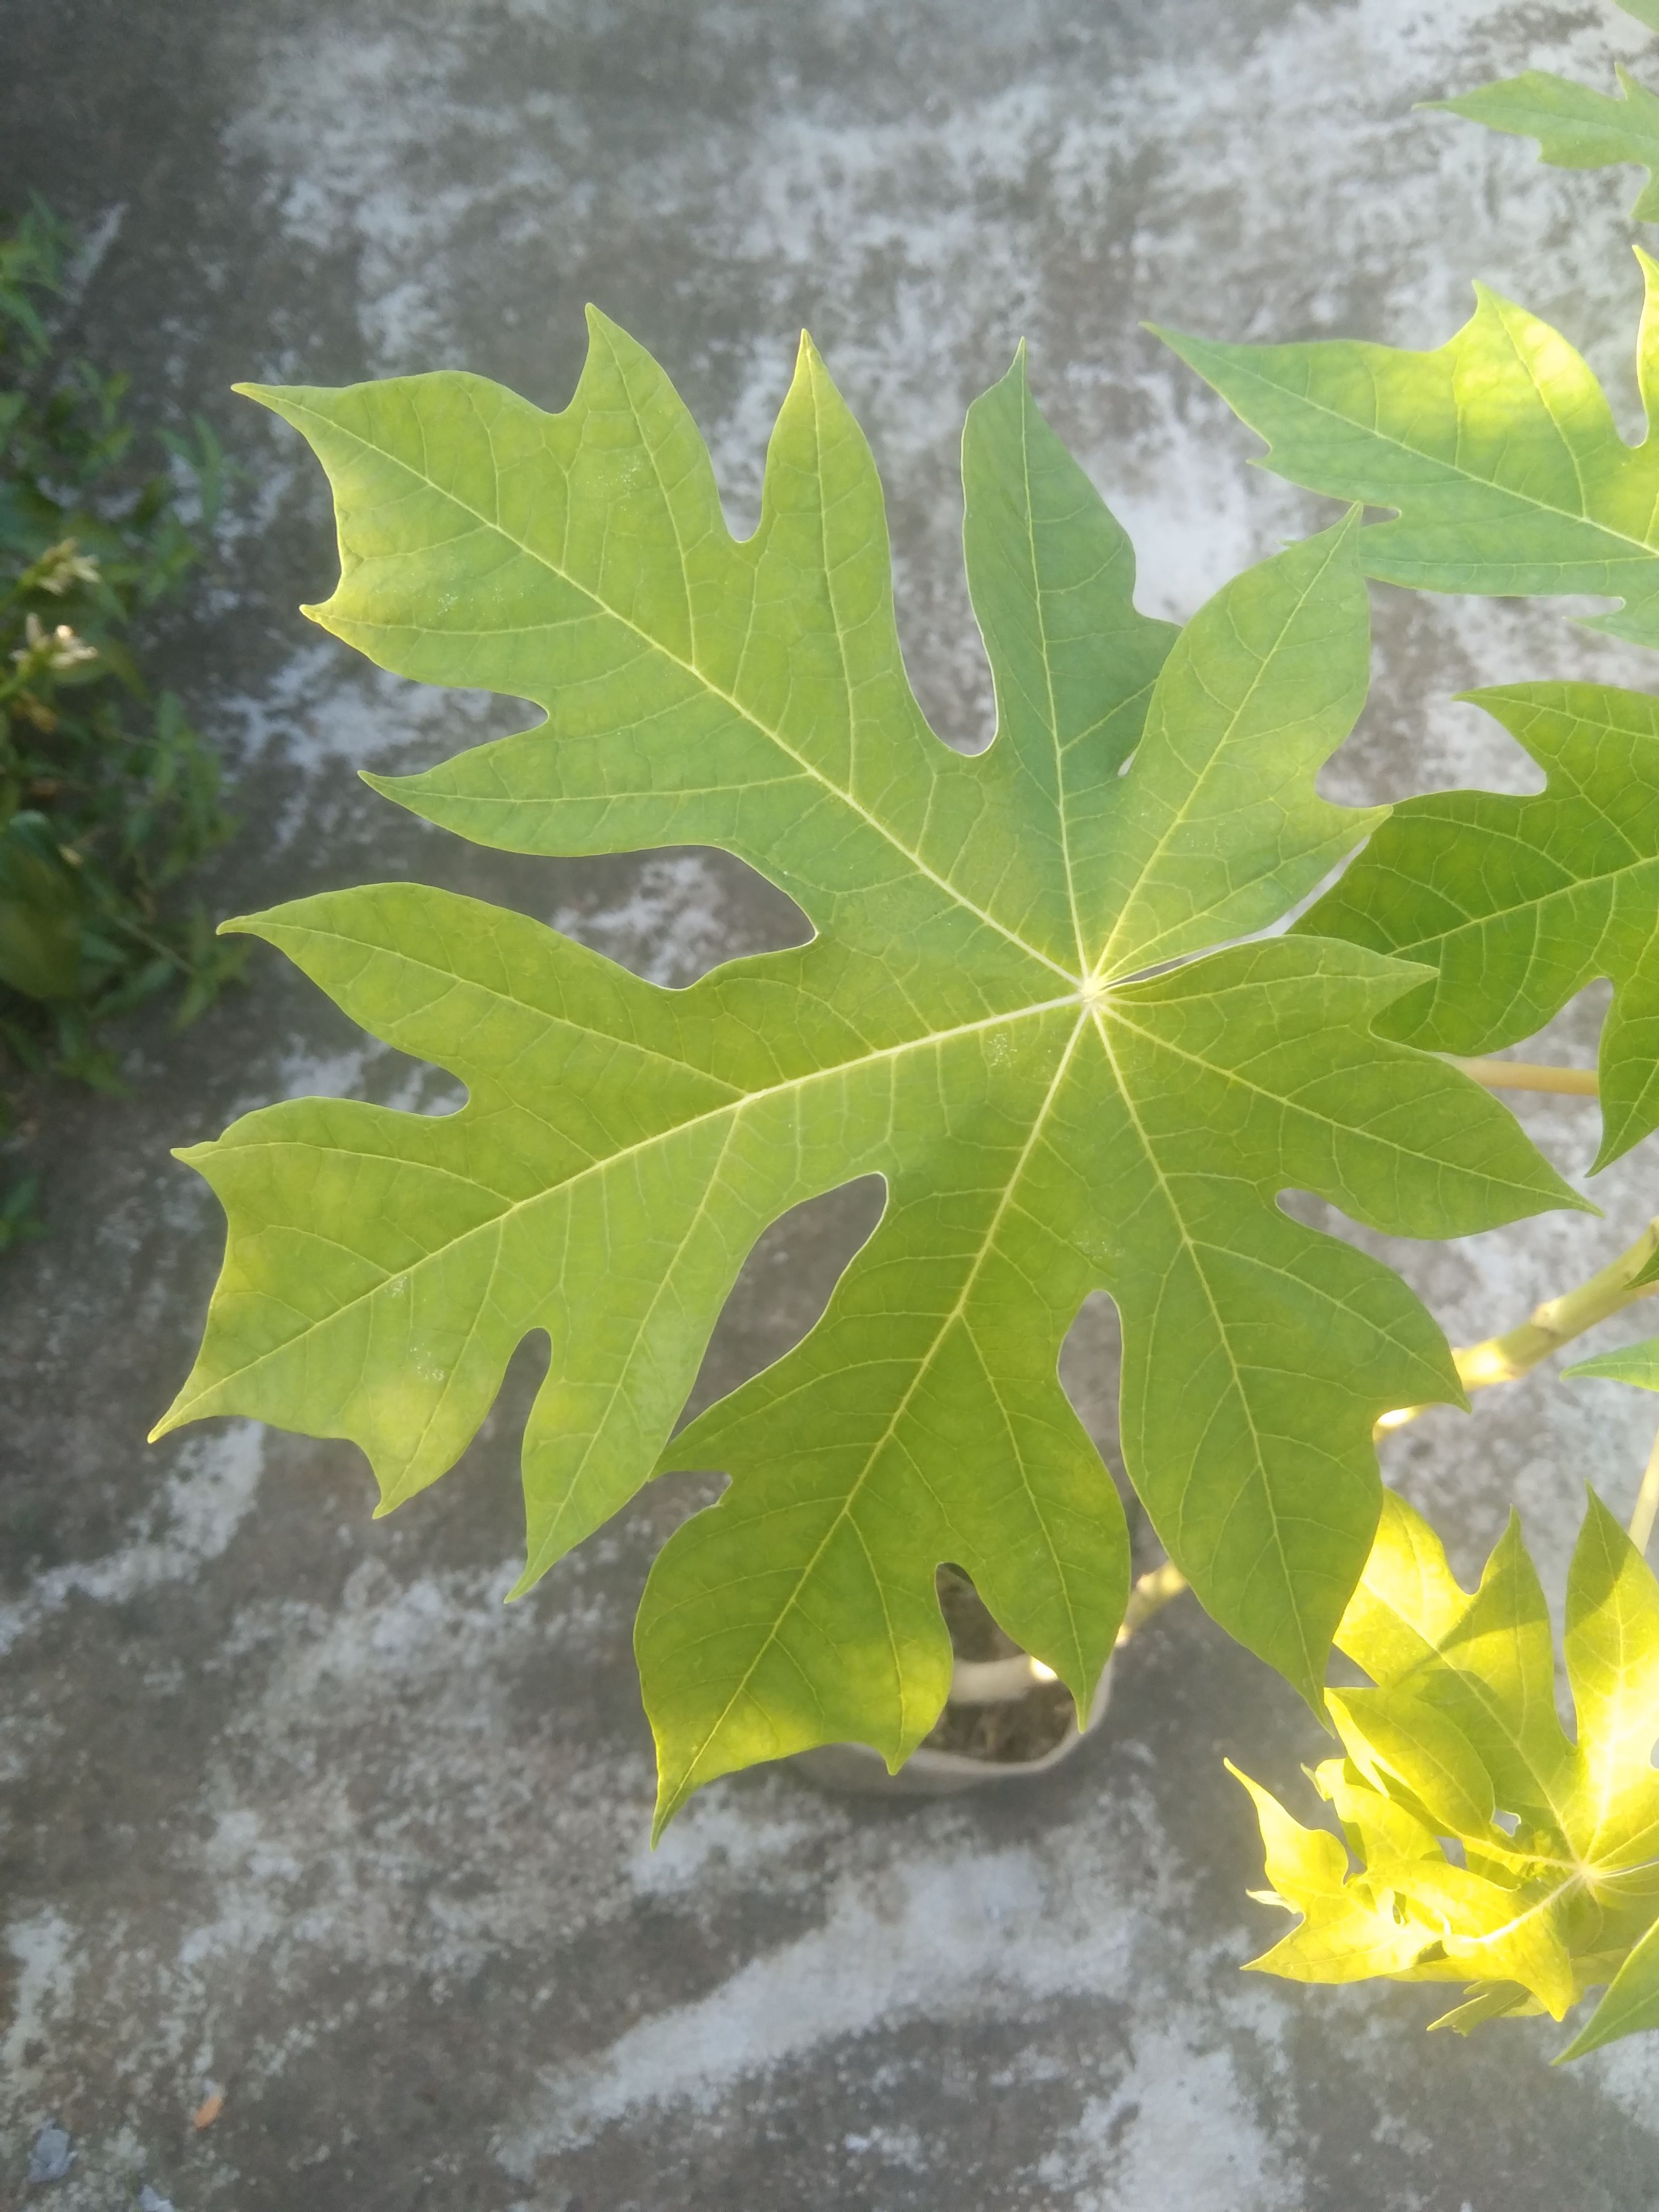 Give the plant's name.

papaya
